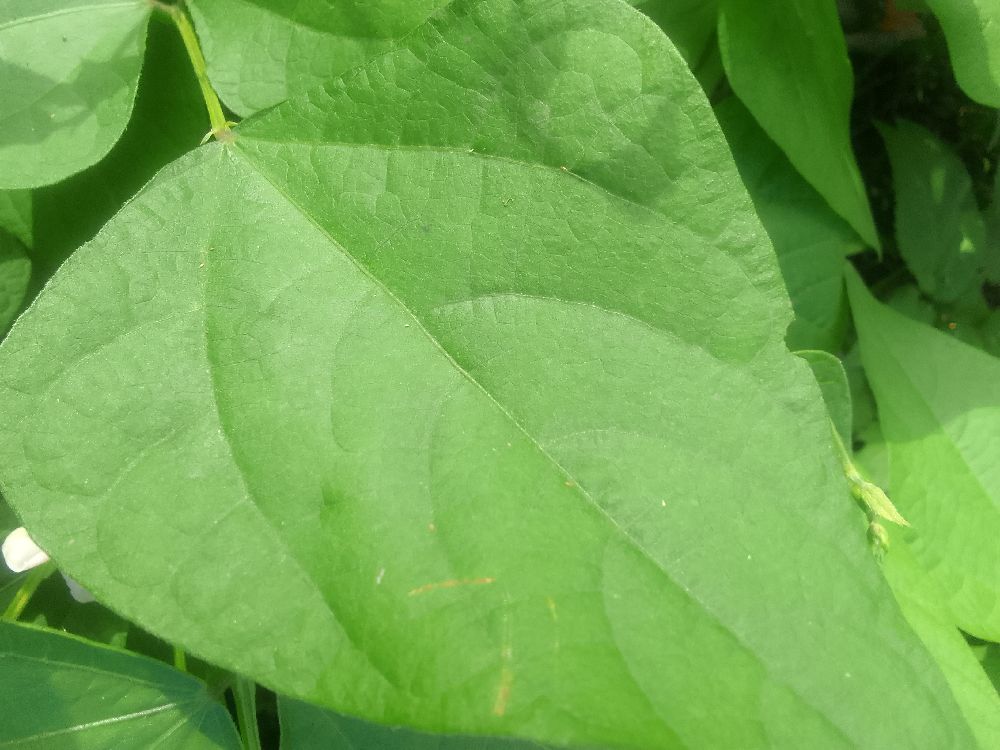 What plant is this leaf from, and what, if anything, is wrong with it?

common bean, healthy
